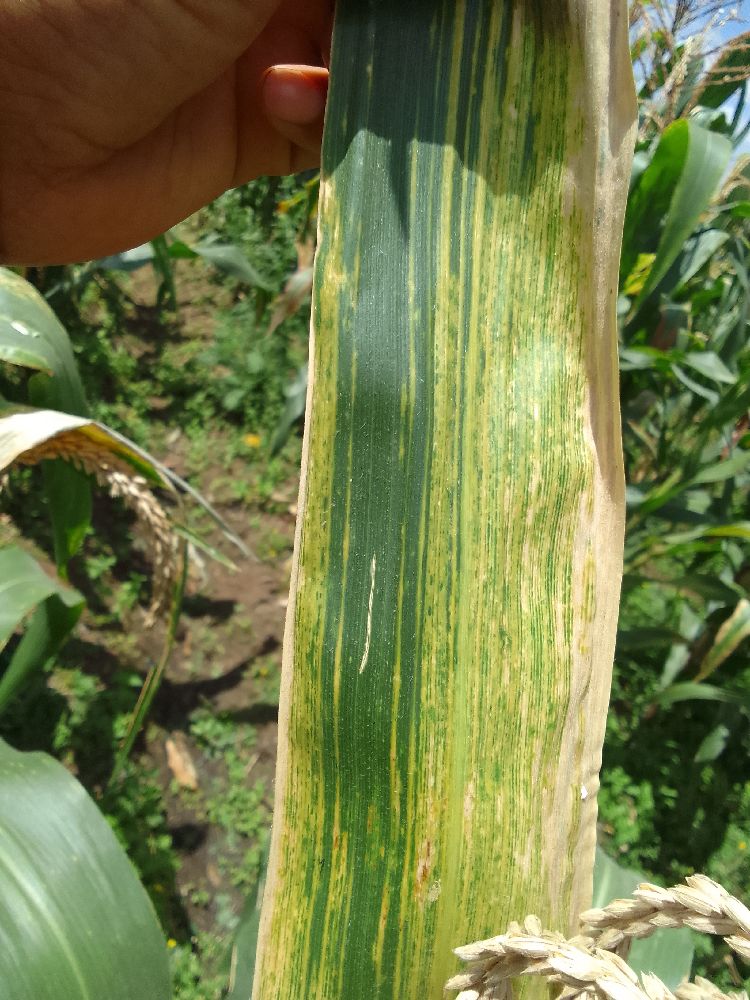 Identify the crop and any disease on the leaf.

maize, maize lethal necrosis
